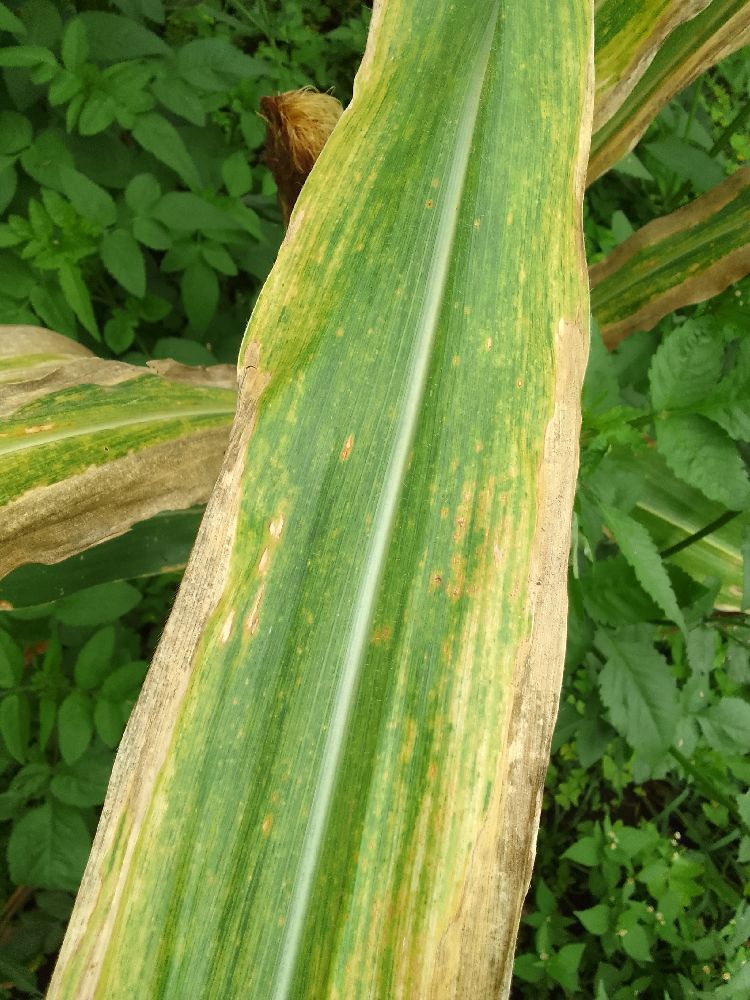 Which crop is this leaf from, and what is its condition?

maize, maize lethal necrosis
